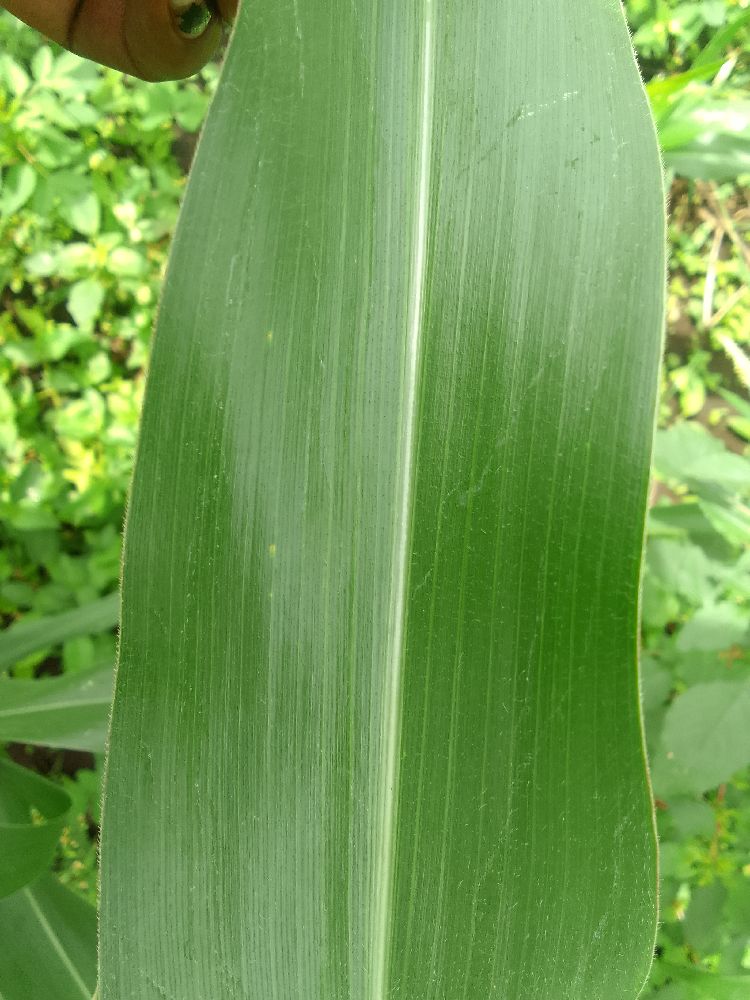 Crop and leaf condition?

maize, healthy
